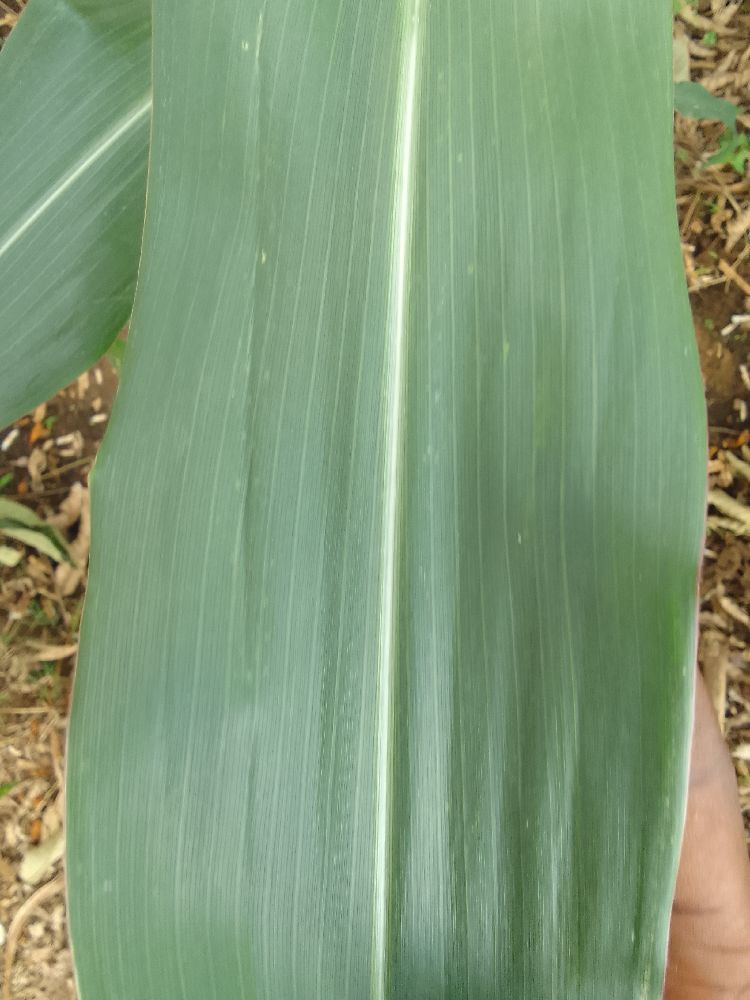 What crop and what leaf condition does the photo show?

maize, healthy
